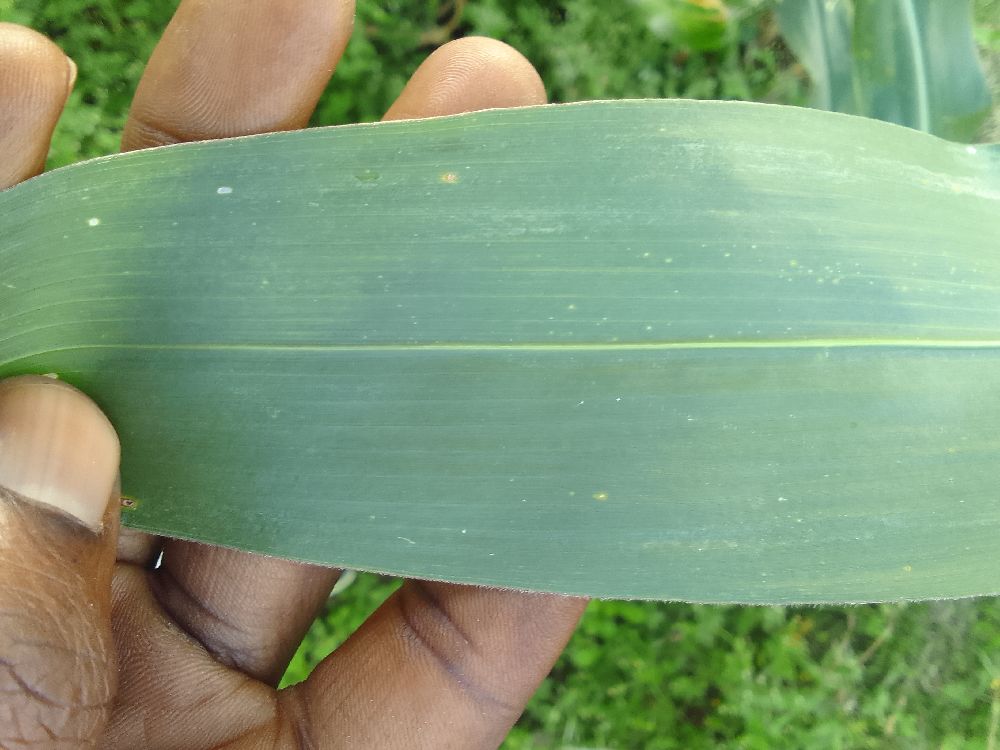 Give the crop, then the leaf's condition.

maize, healthy
